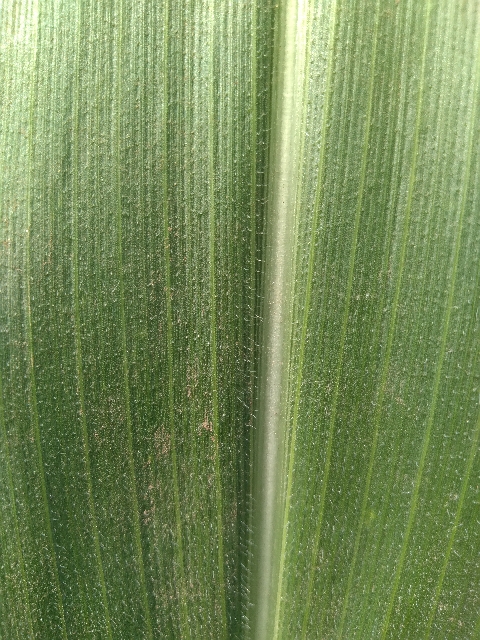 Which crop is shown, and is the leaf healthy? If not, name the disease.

maize, healthy
